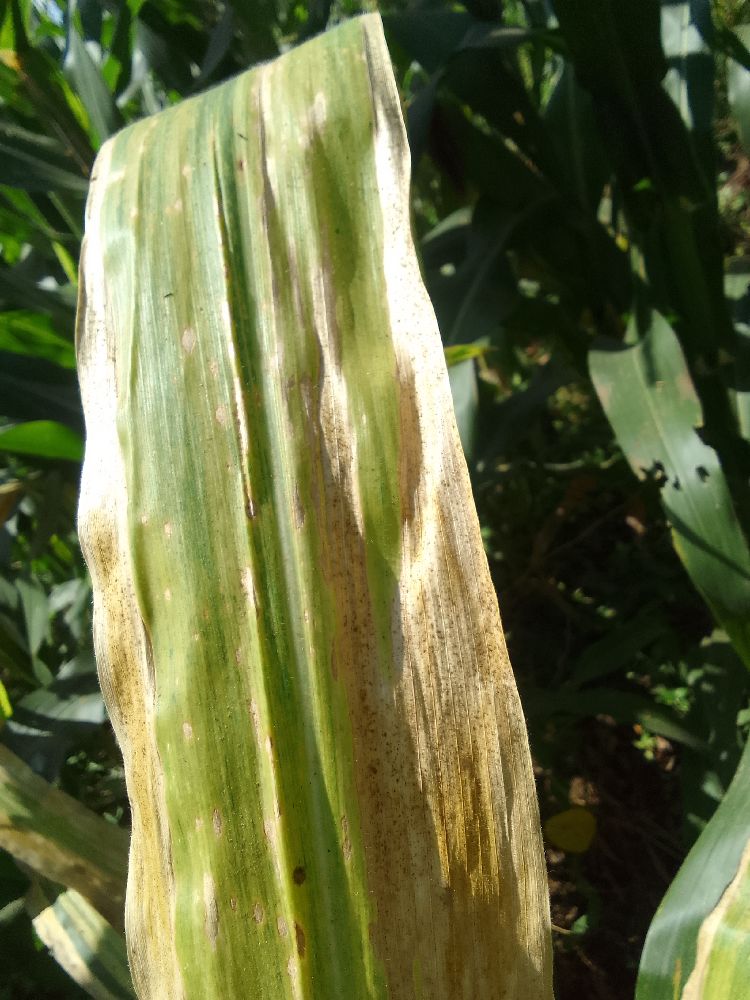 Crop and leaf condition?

maize, maize lethal necrosis
